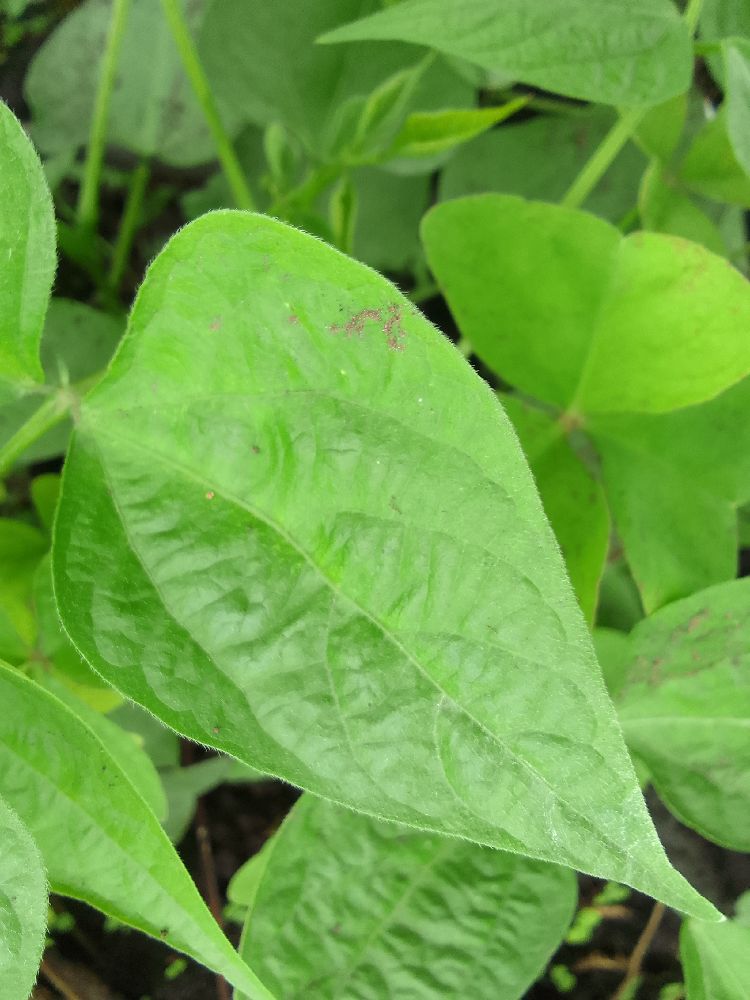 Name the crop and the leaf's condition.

common bean, healthy
